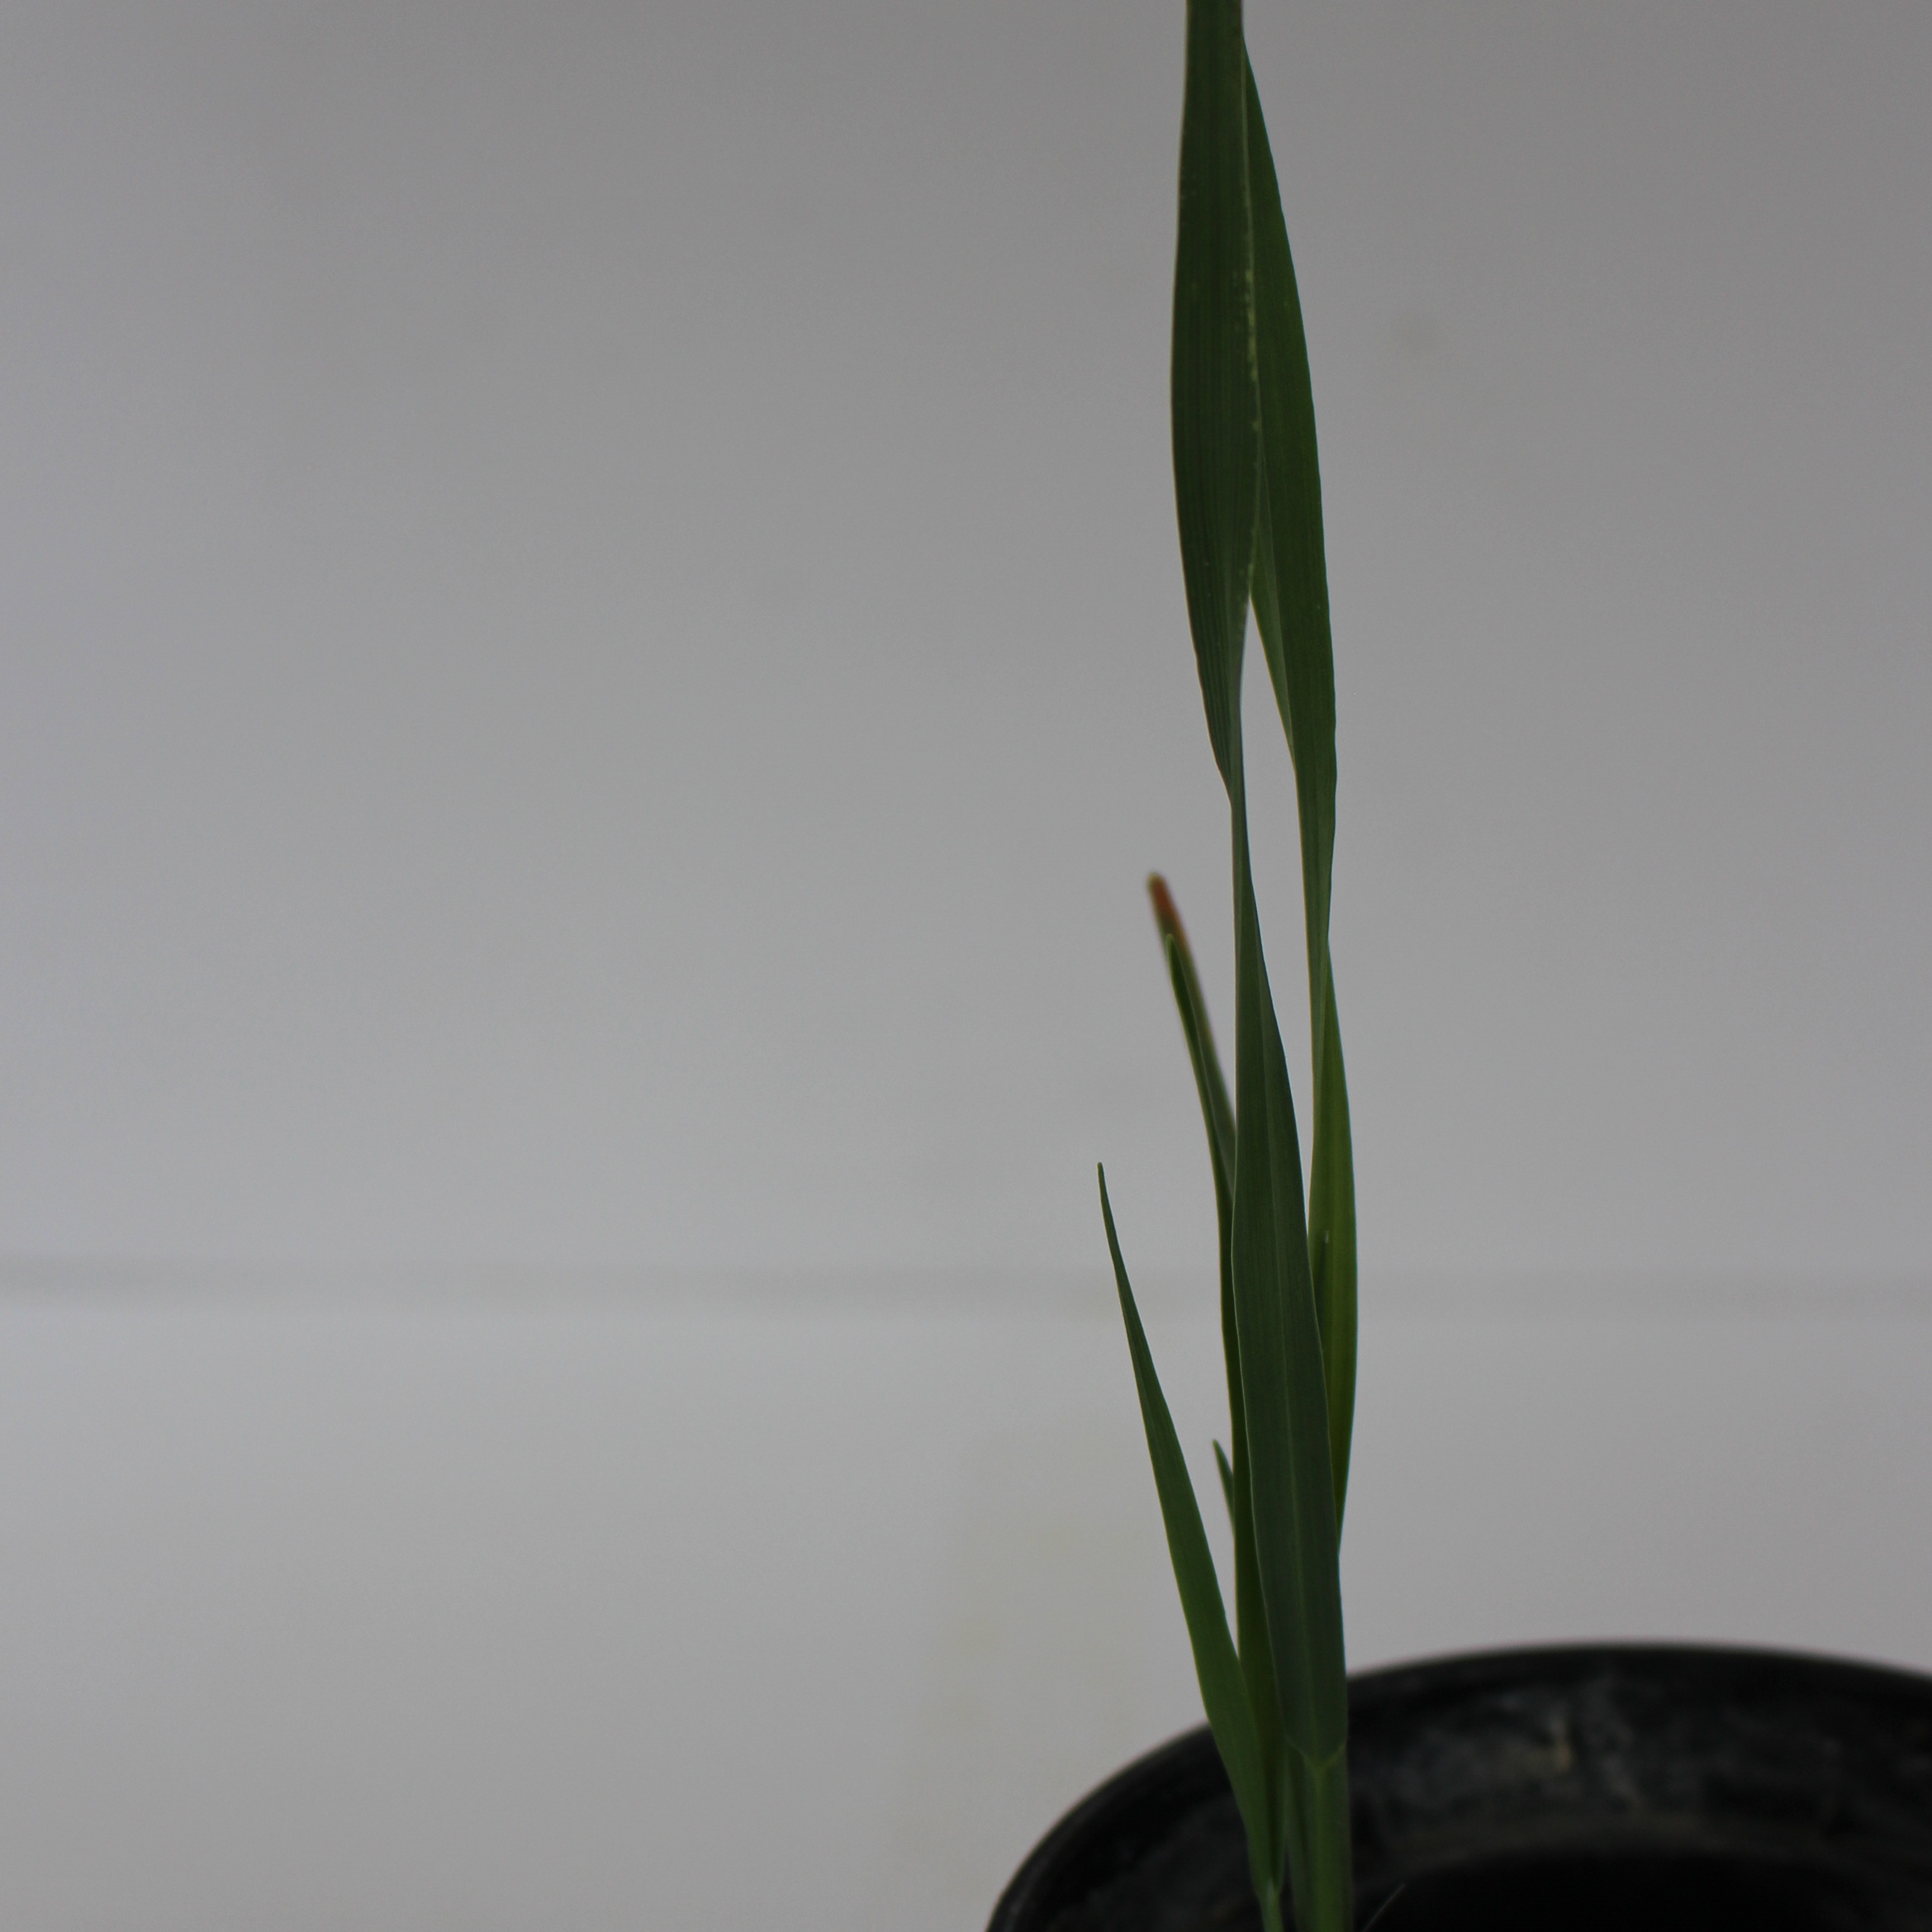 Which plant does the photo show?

Avena sterilis
